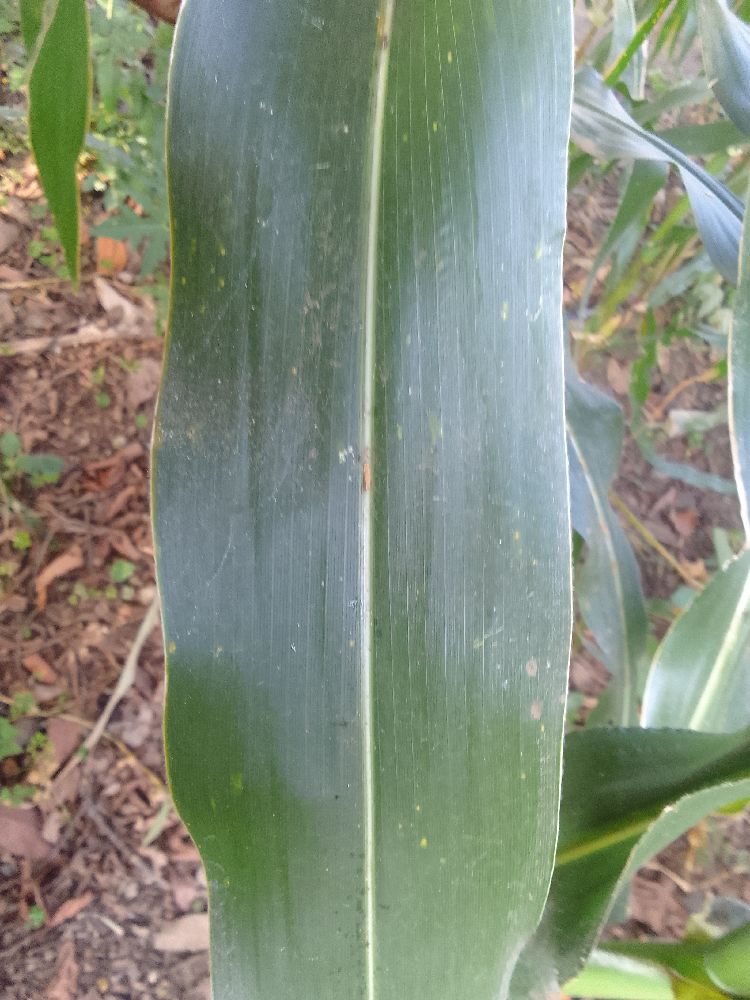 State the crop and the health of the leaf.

maize, healthy
